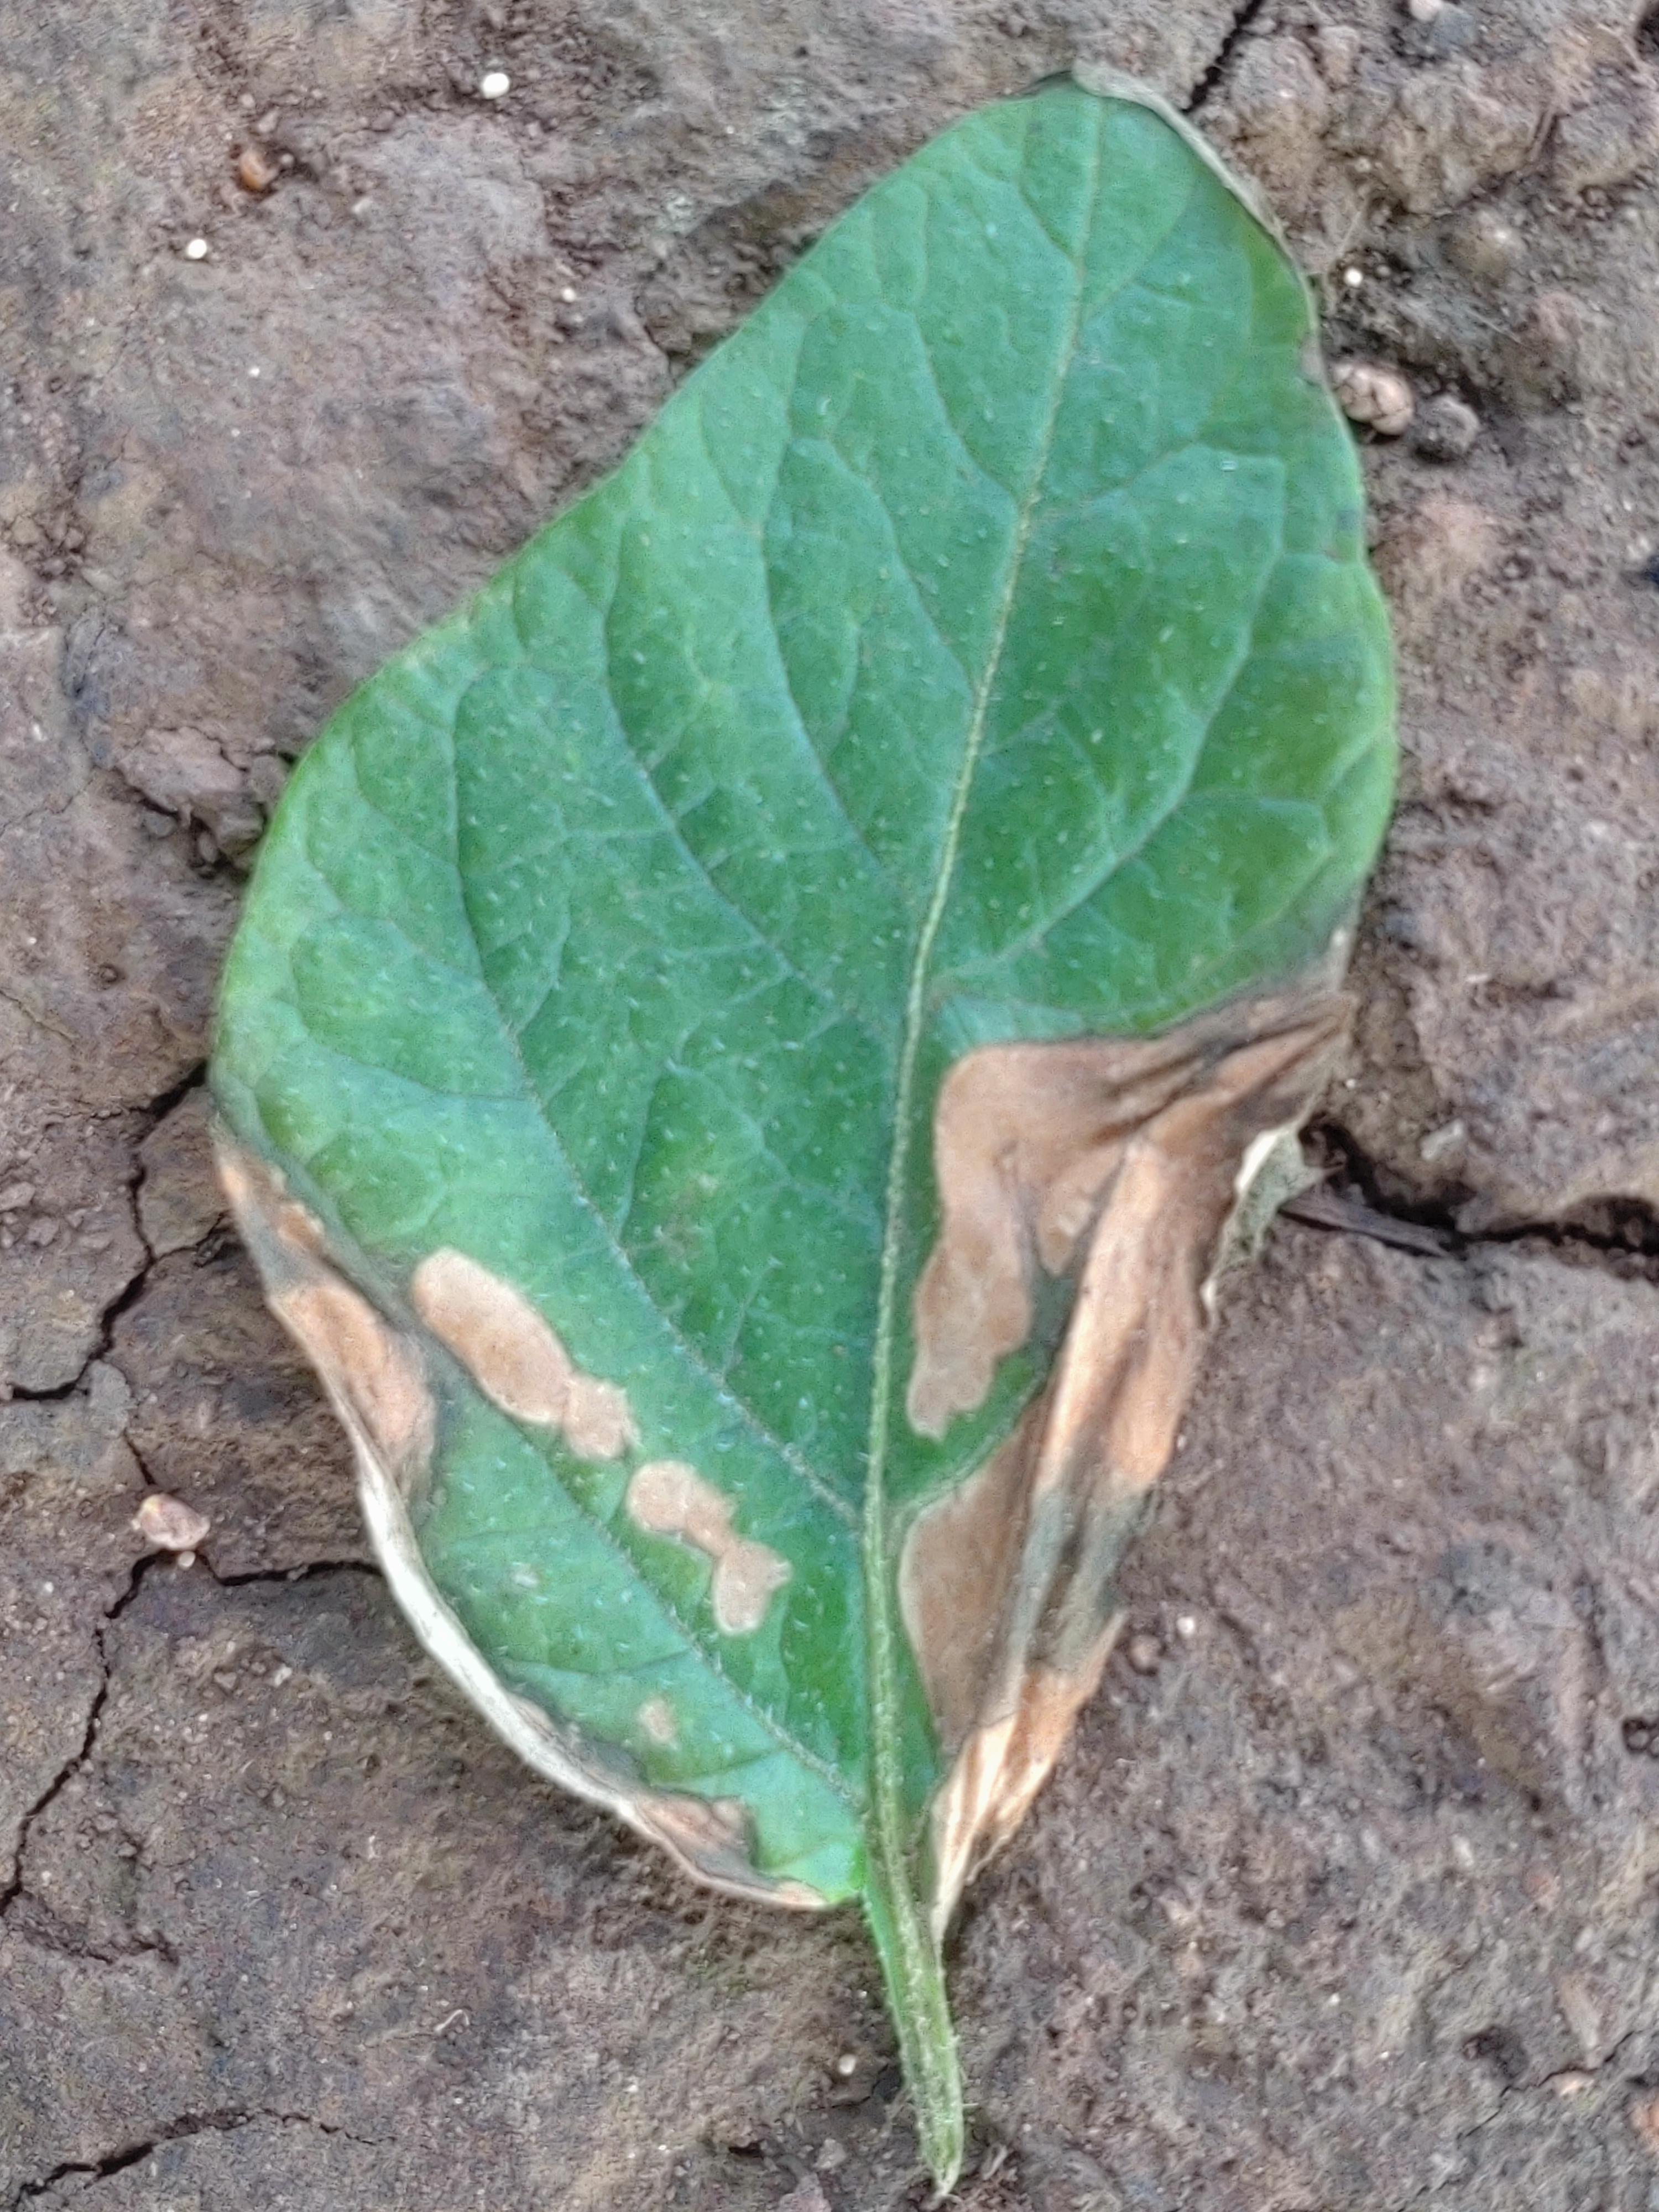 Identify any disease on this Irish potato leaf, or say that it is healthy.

early blight
